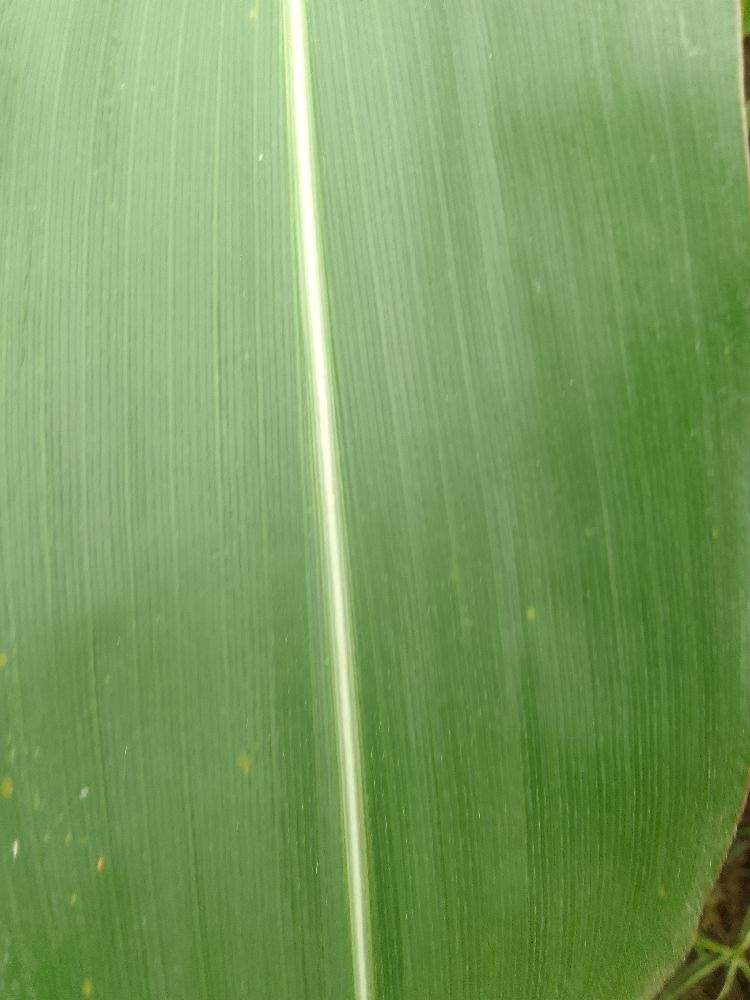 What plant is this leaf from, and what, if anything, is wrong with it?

maize, healthy
